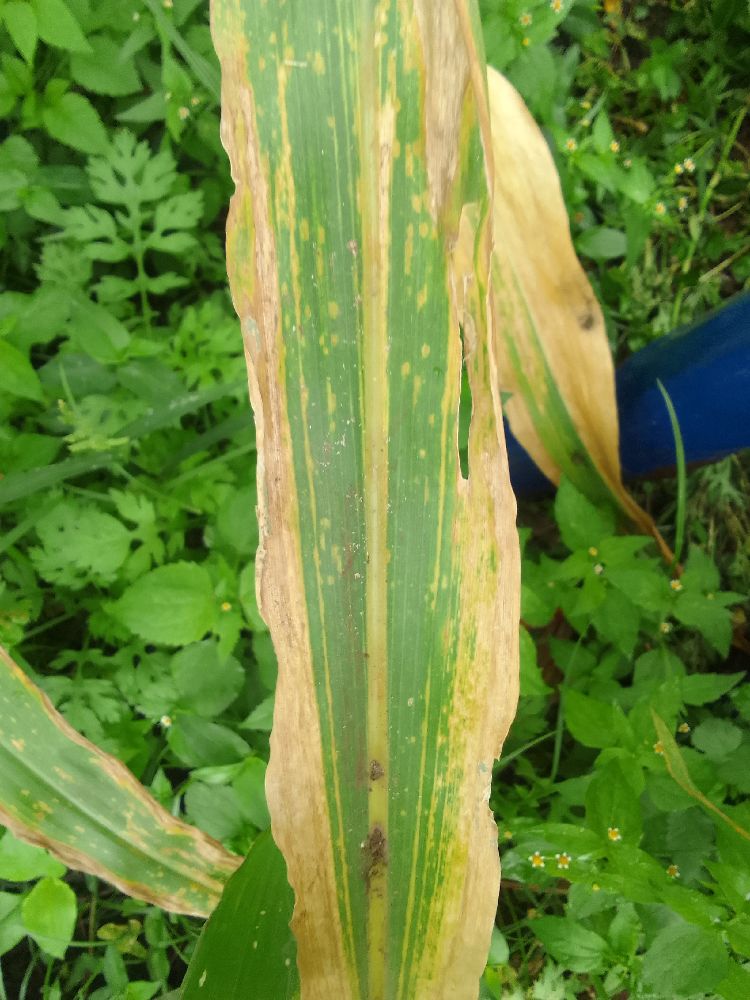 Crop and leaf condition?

maize, maize lethal necrosis
